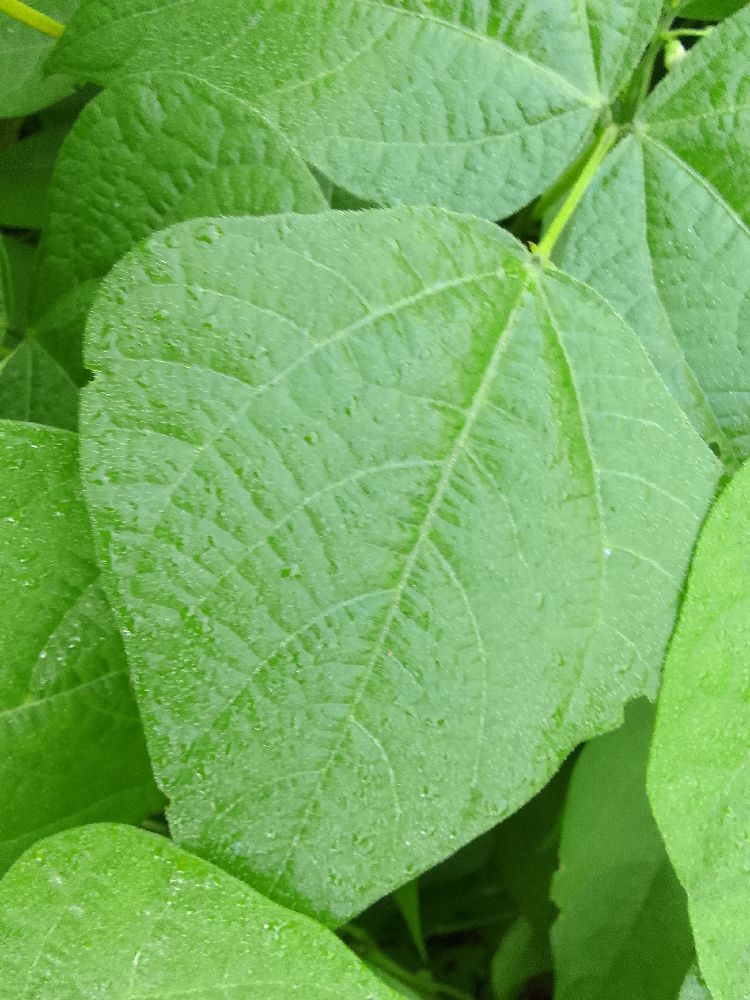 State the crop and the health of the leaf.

common bean, healthy
